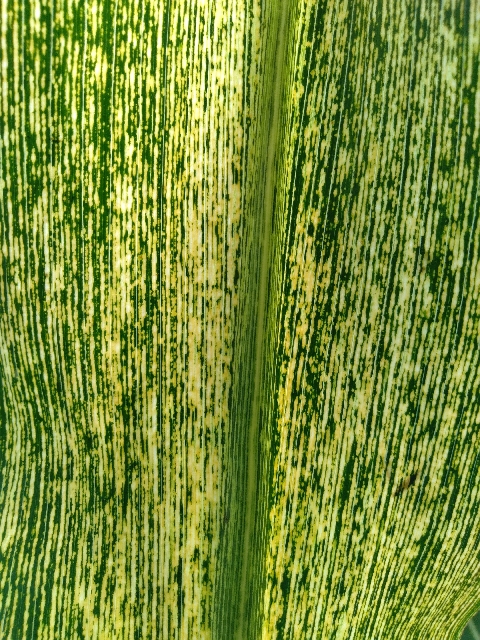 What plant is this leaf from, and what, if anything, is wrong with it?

maize, maize streak virus
